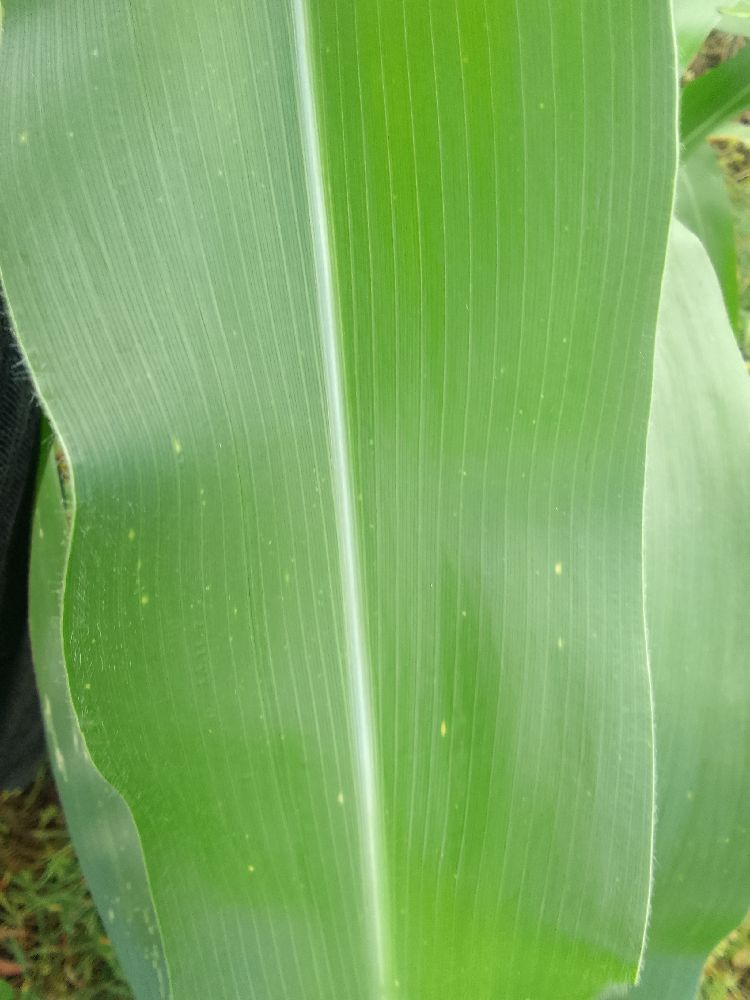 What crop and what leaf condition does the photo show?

maize, healthy
